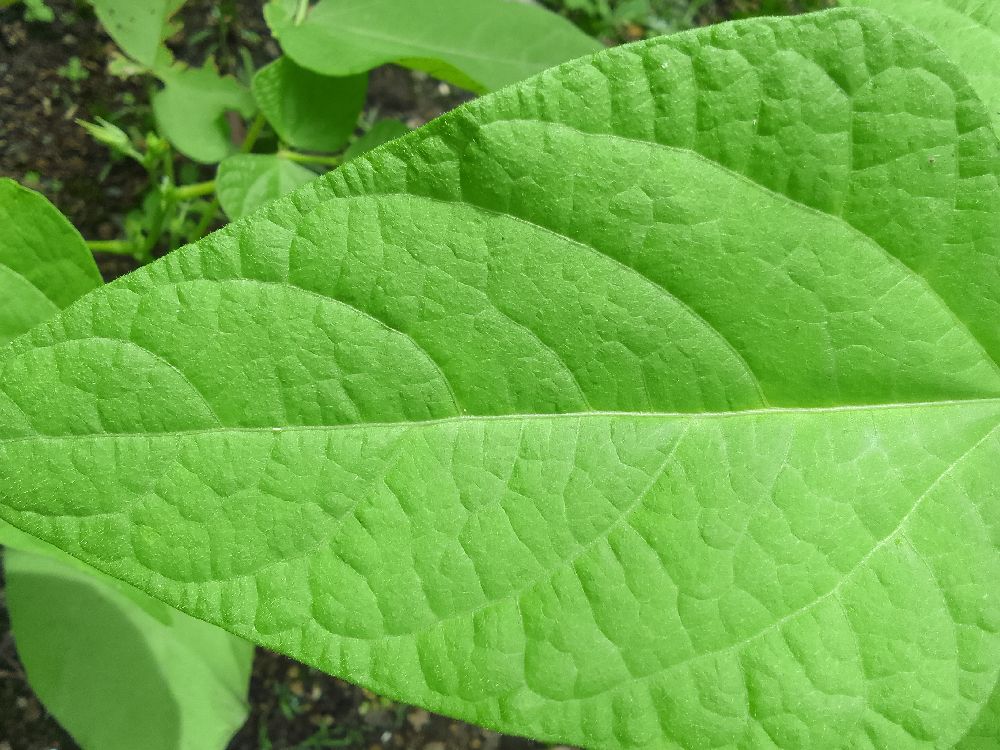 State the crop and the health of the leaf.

common bean, healthy
